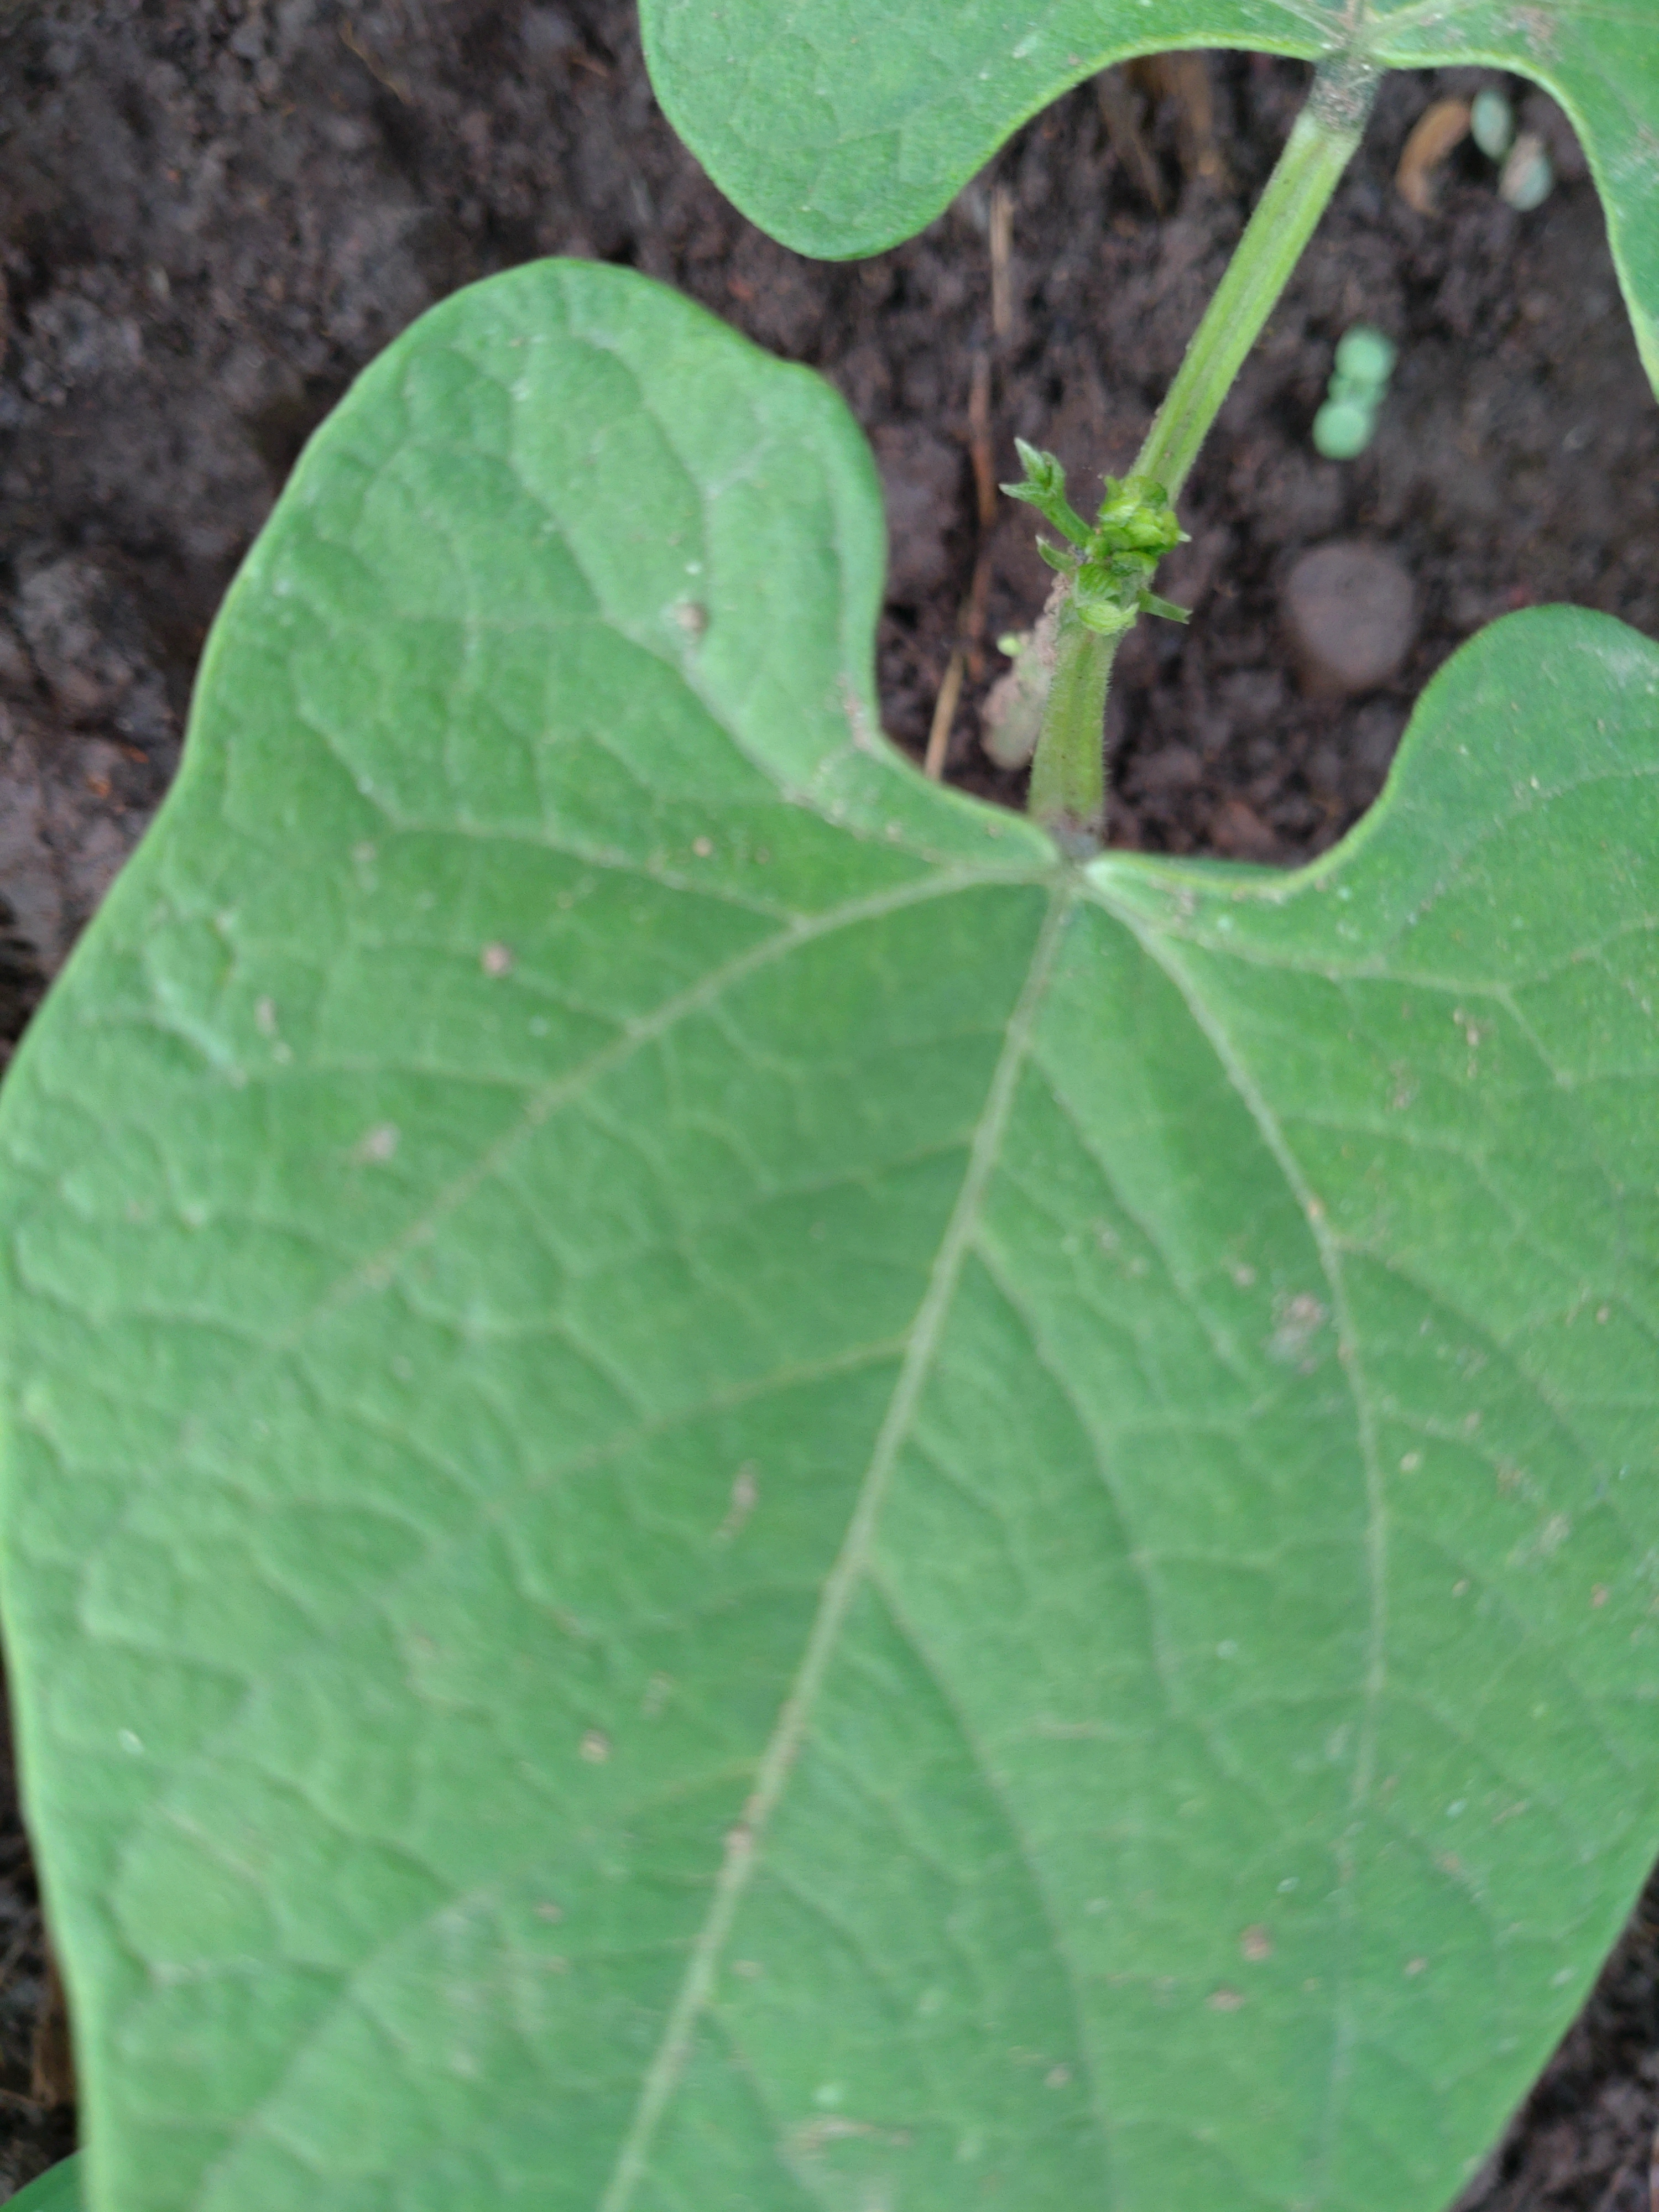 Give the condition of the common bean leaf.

healthy
